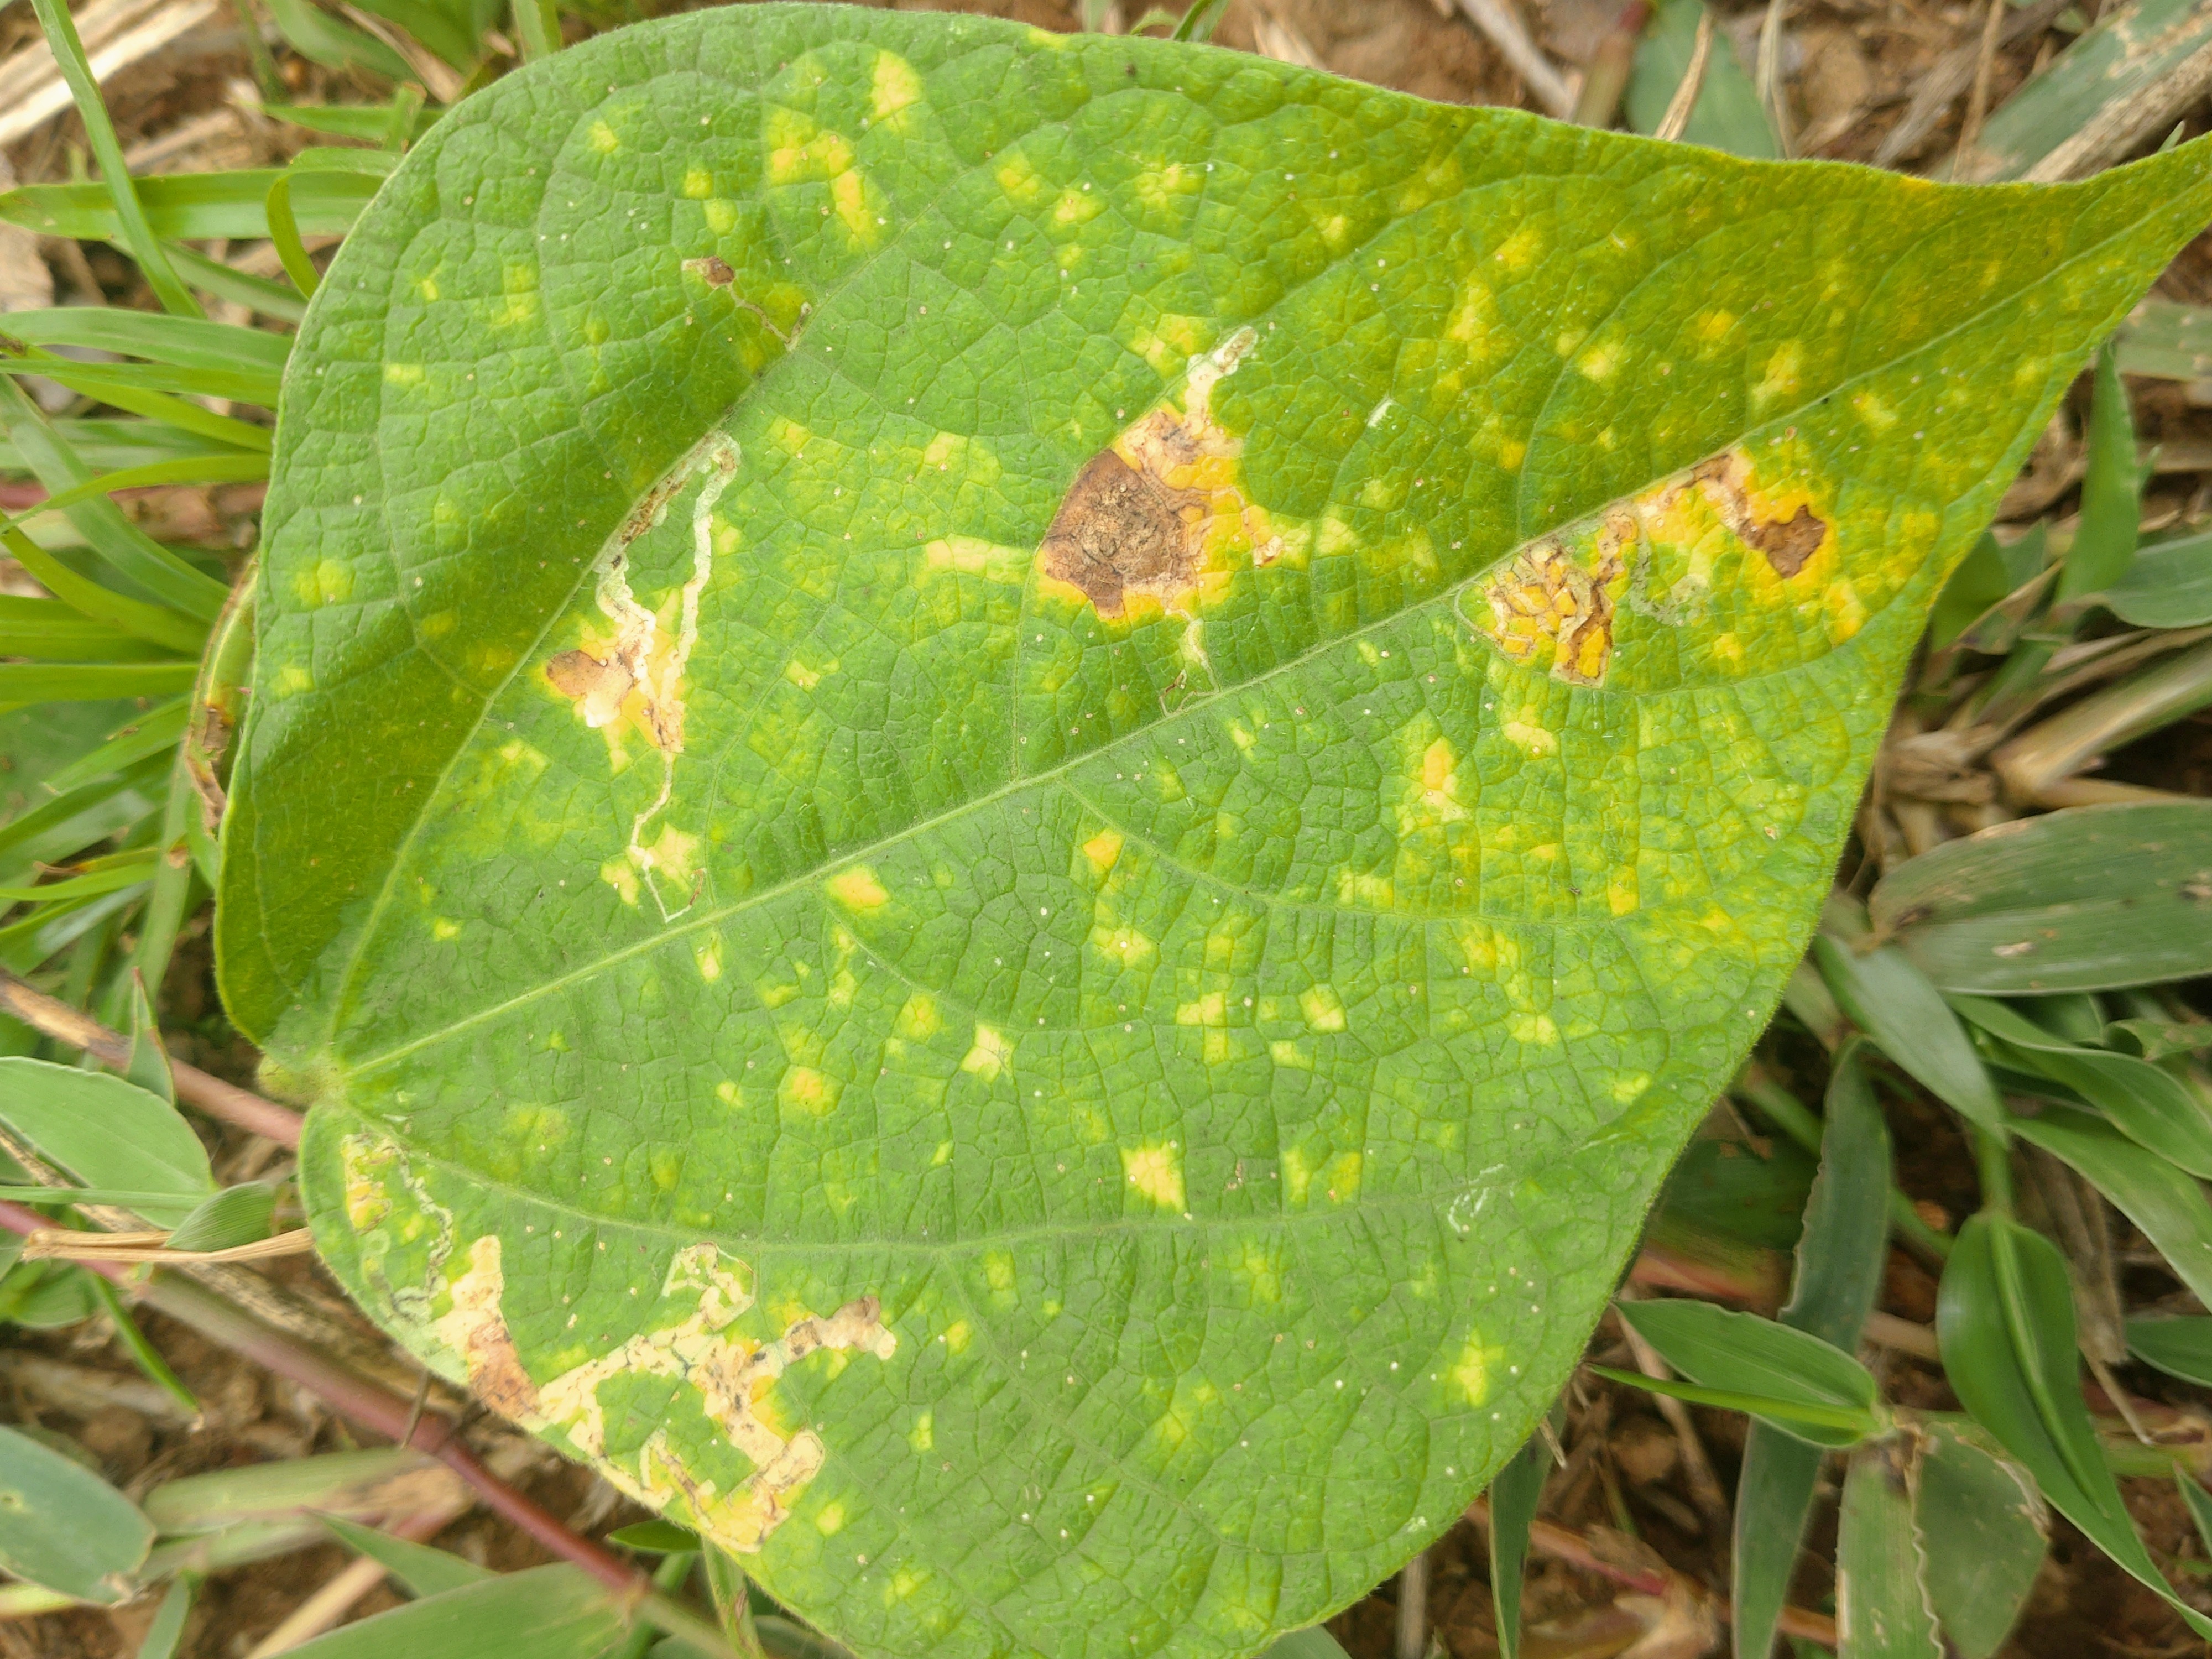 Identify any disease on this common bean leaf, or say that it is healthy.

rust
